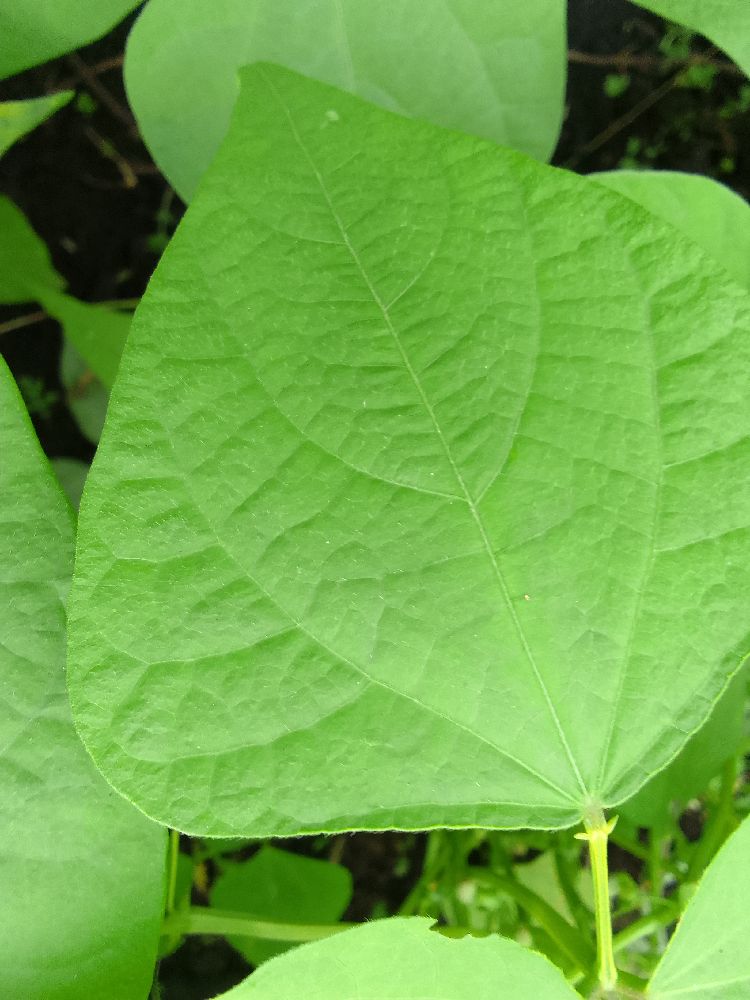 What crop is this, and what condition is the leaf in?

common bean, healthy
